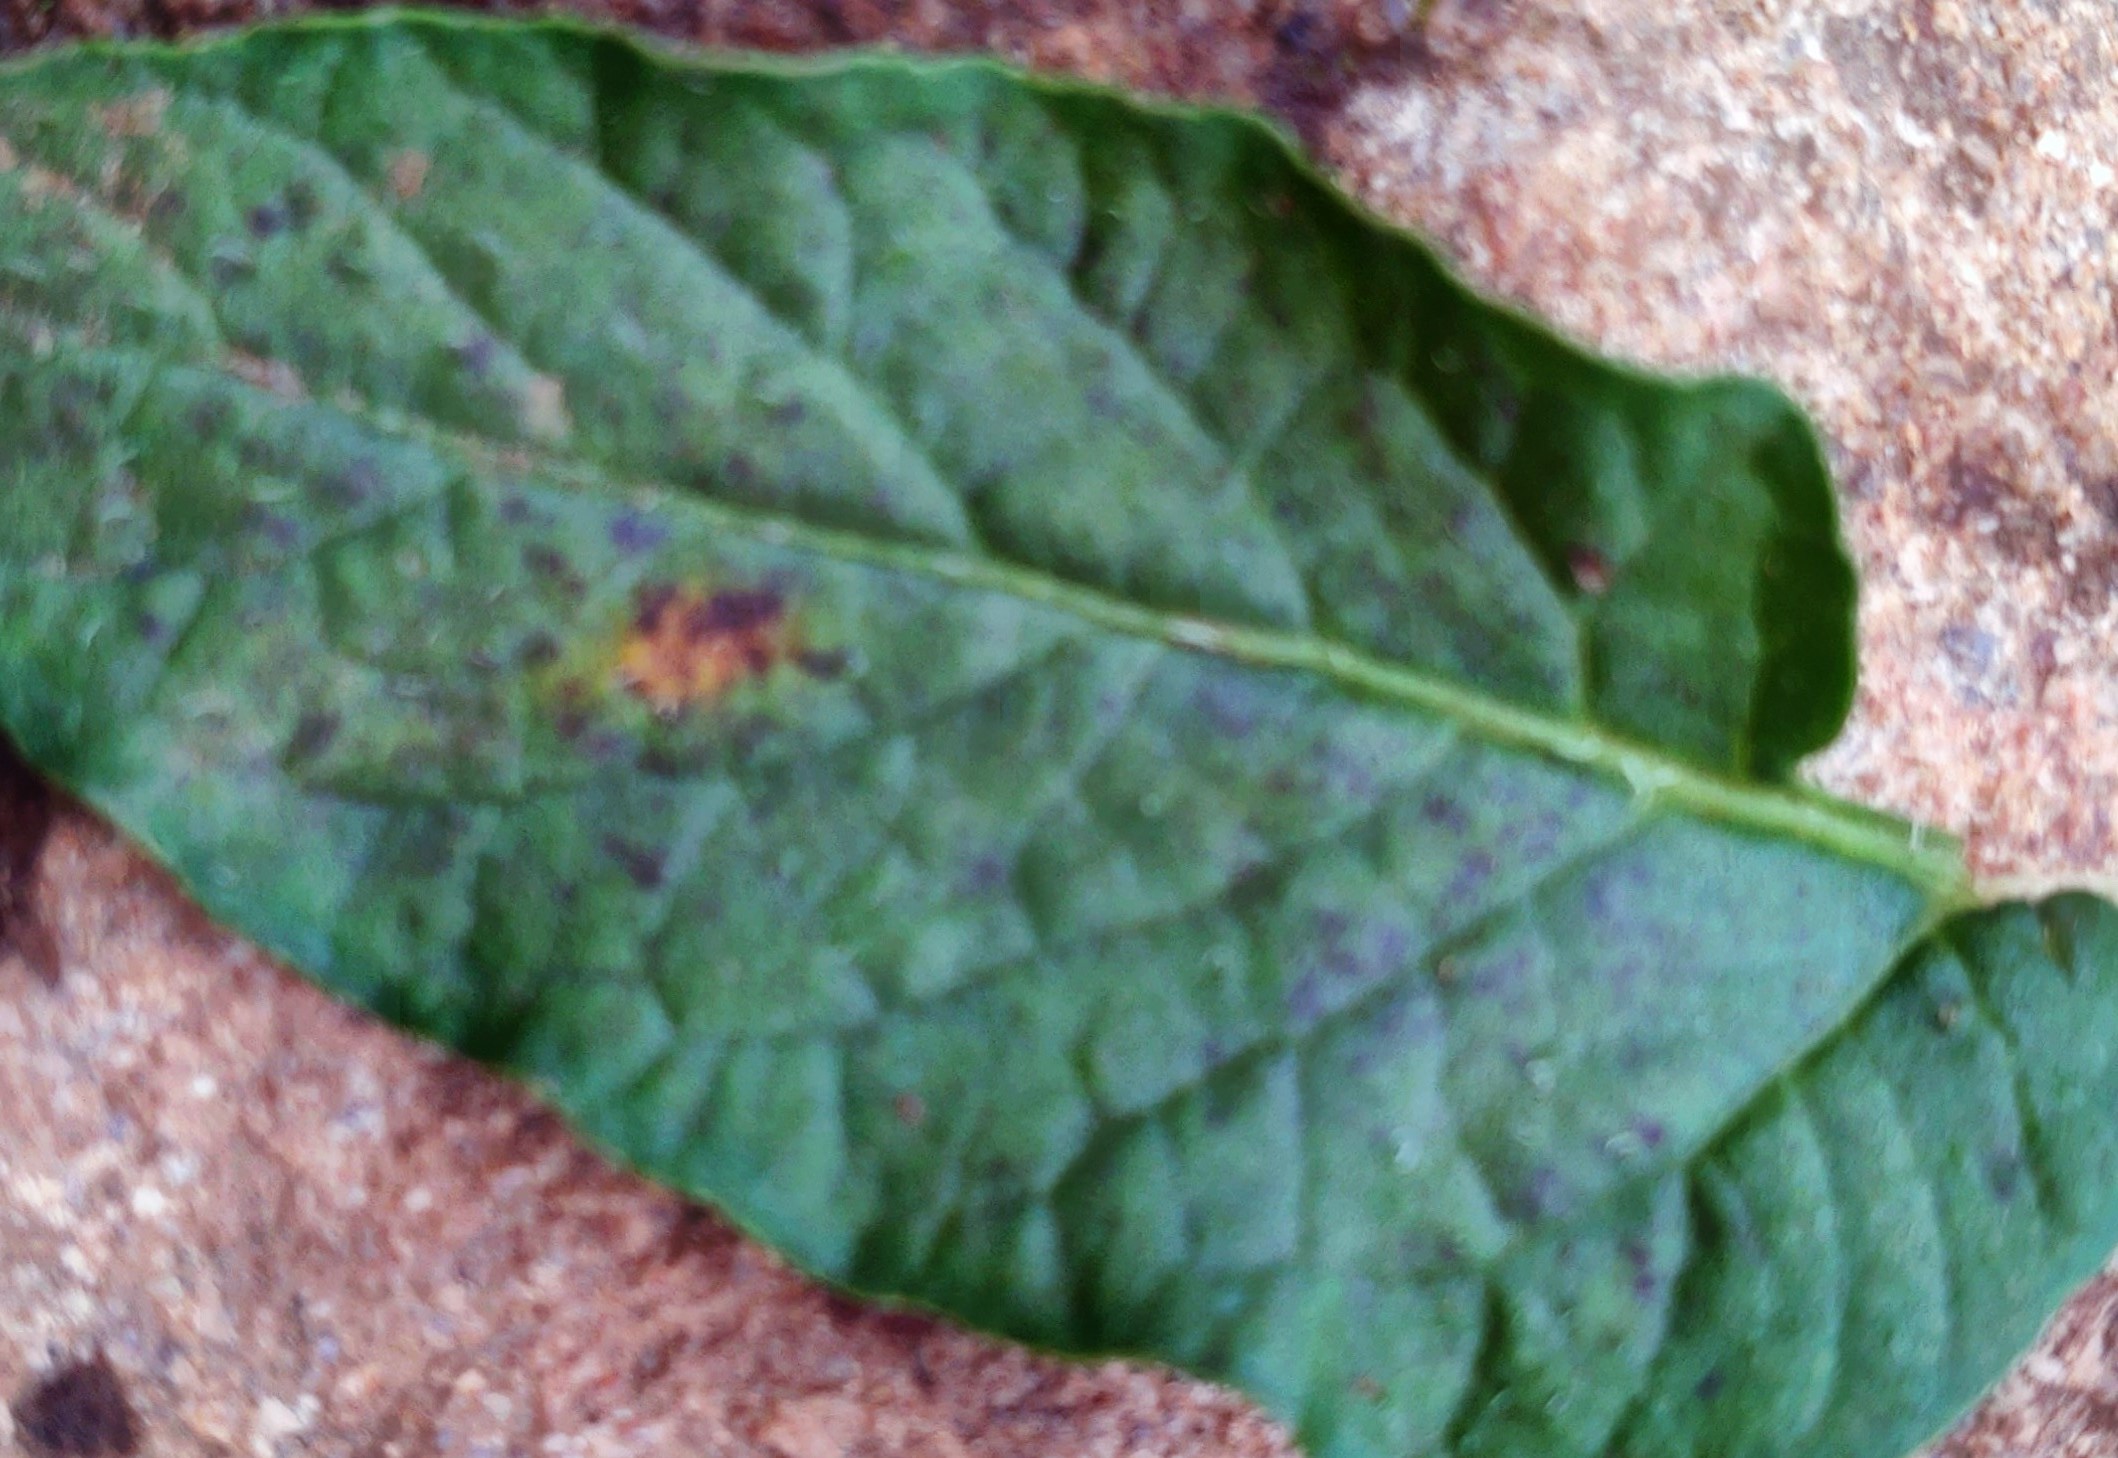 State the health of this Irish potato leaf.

late blight
